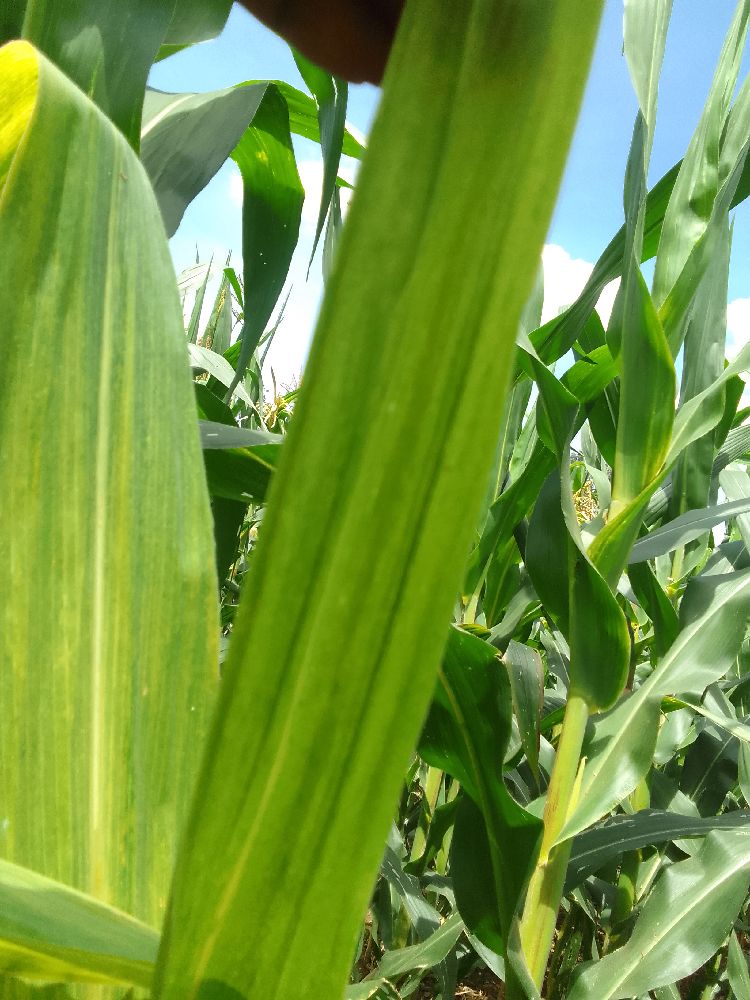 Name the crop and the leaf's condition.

maize, maize lethal necrosis
